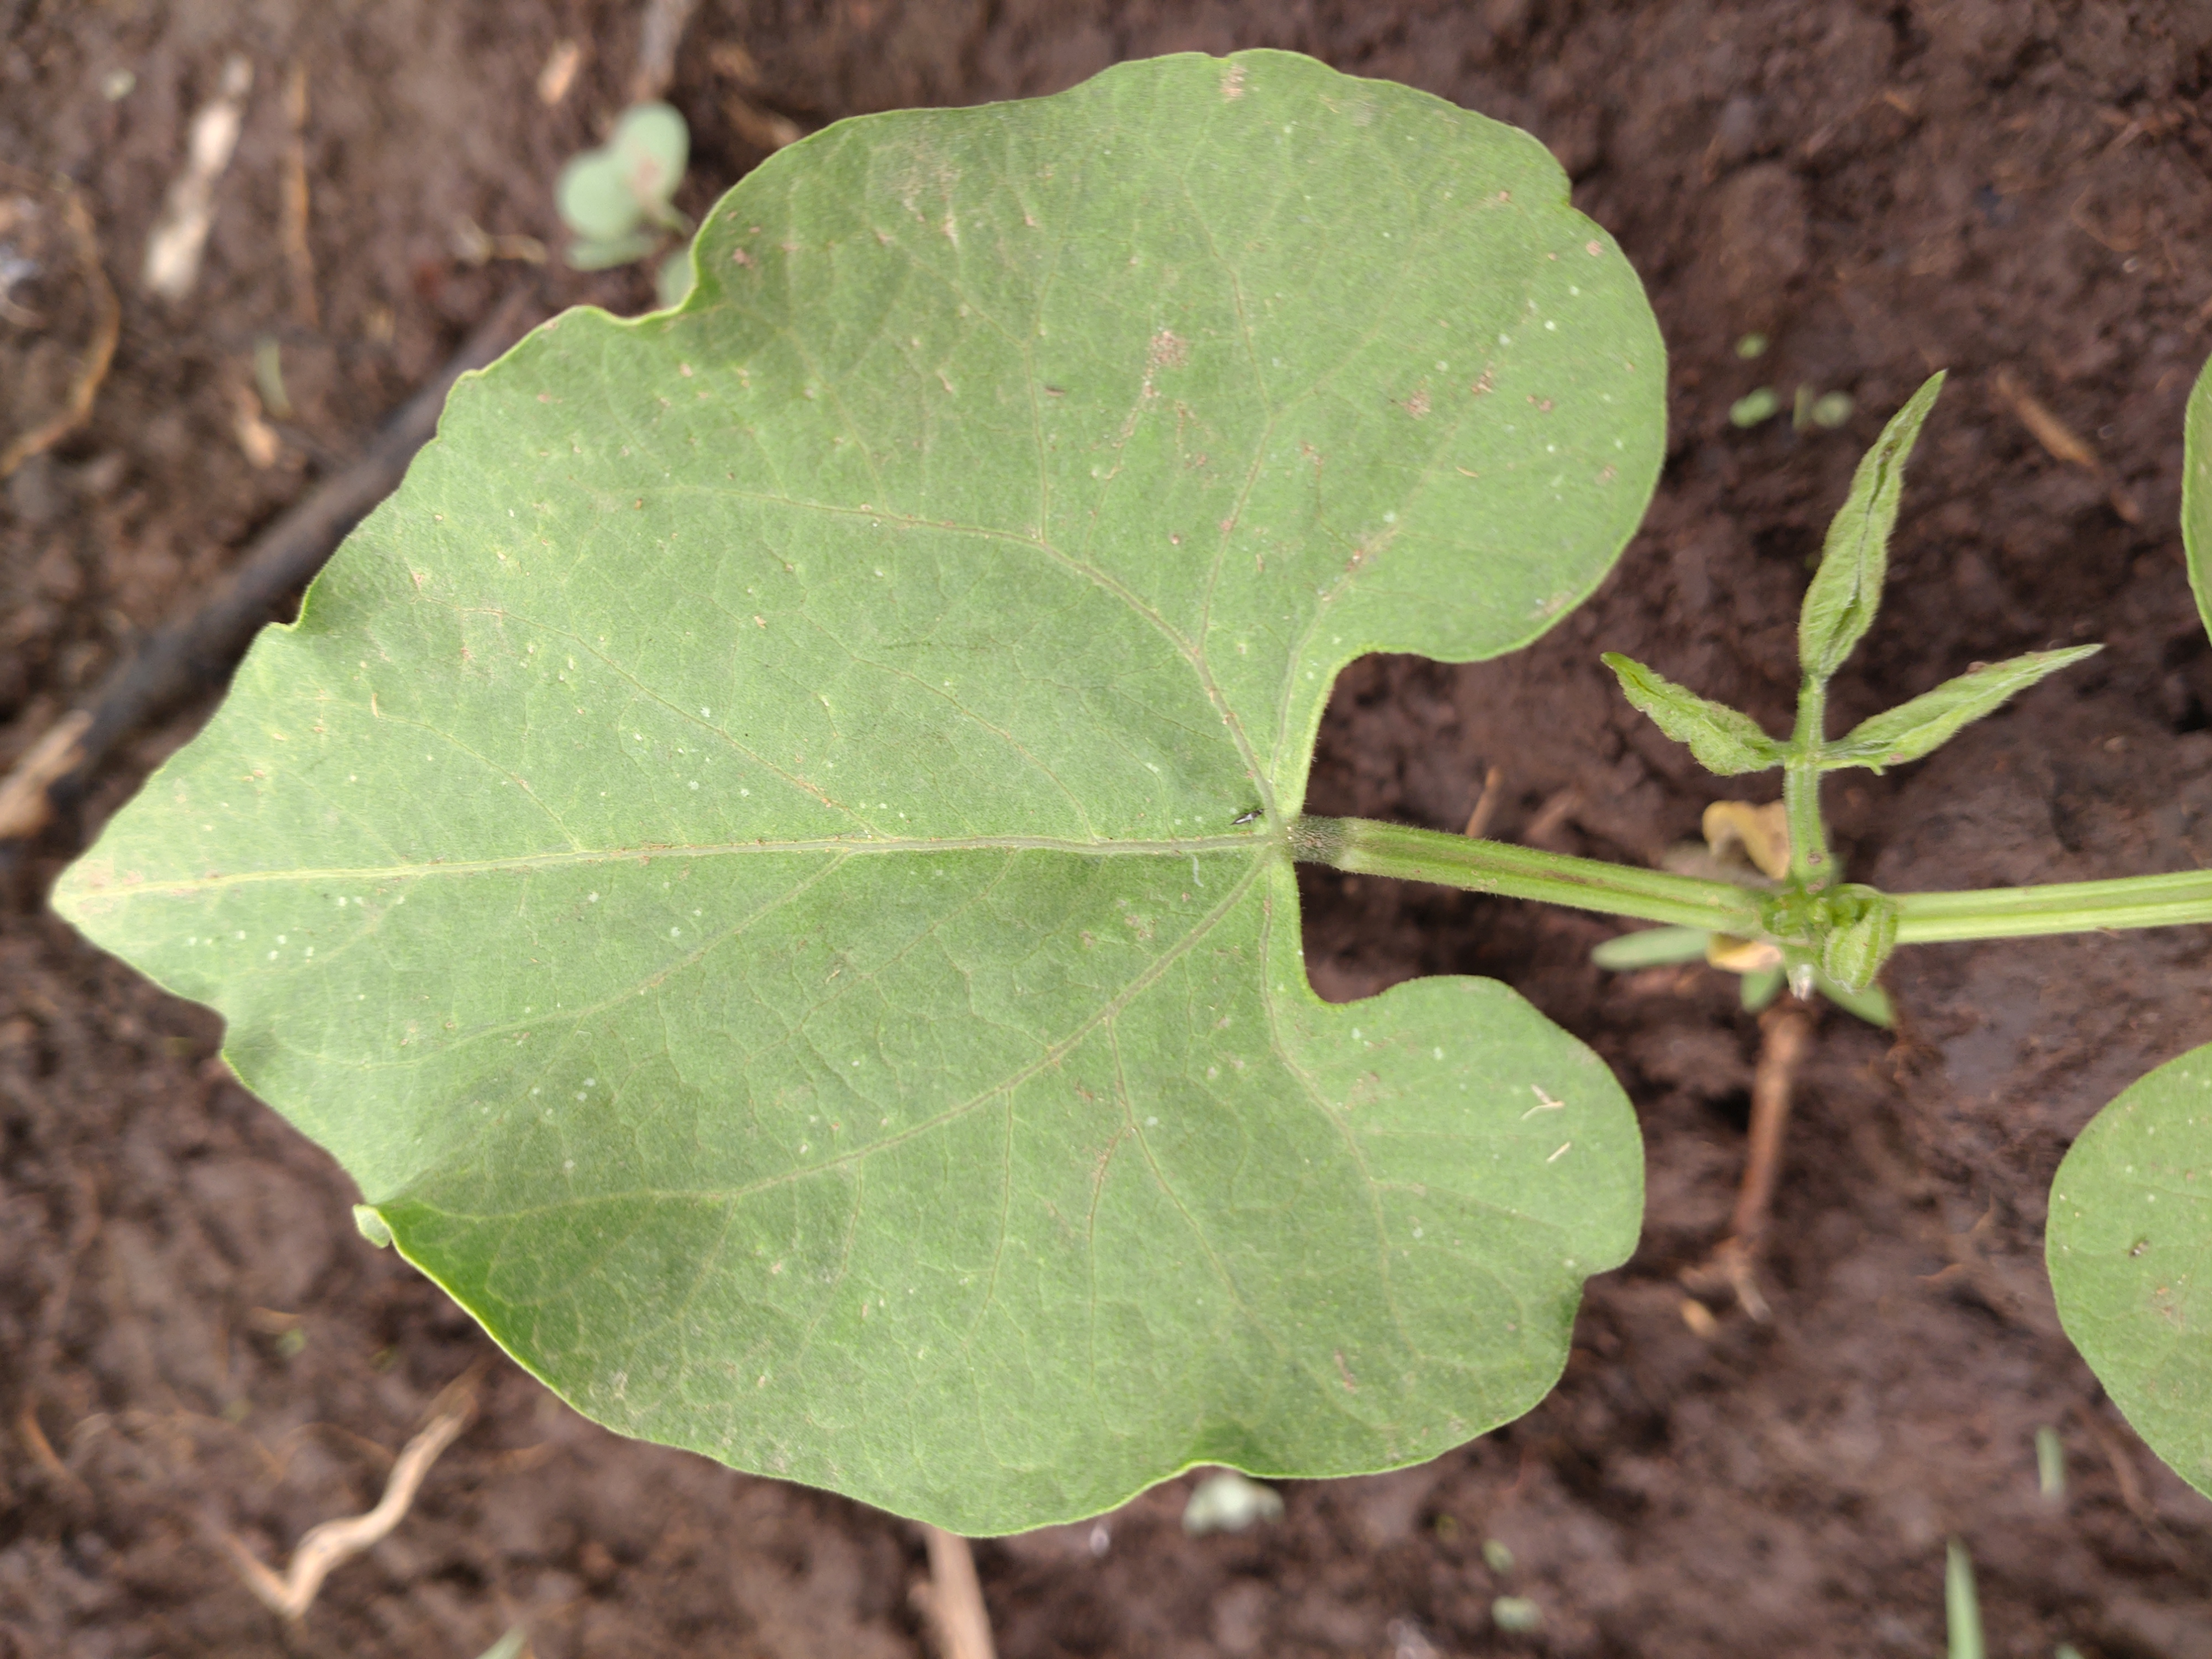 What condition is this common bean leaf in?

healthy
